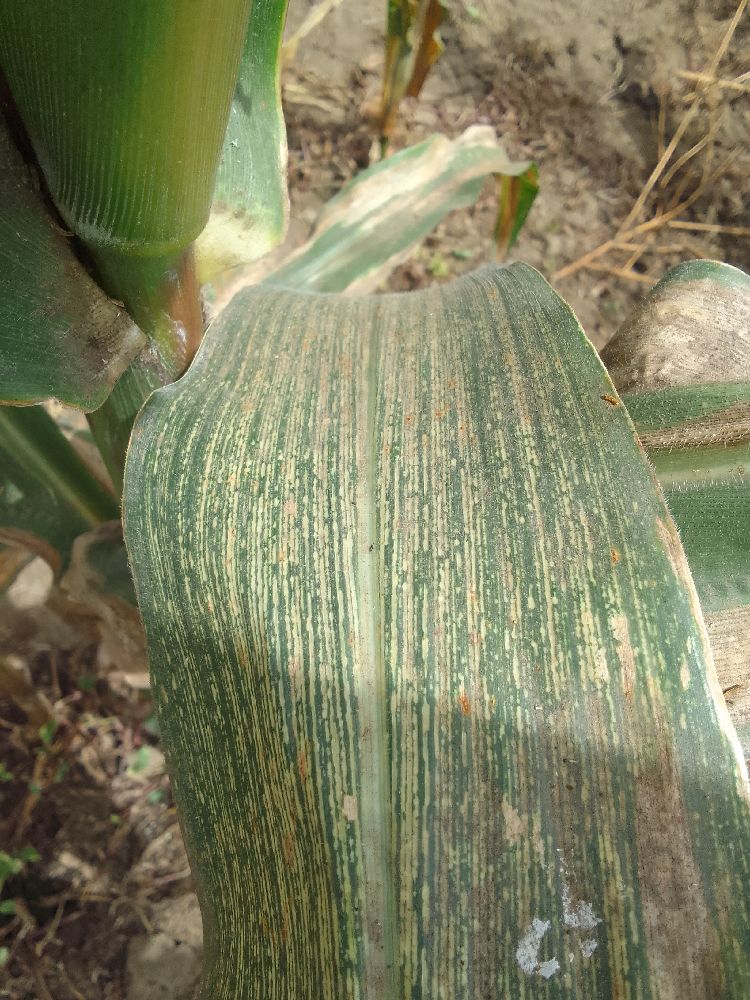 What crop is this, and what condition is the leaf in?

maize, maize streak virus
